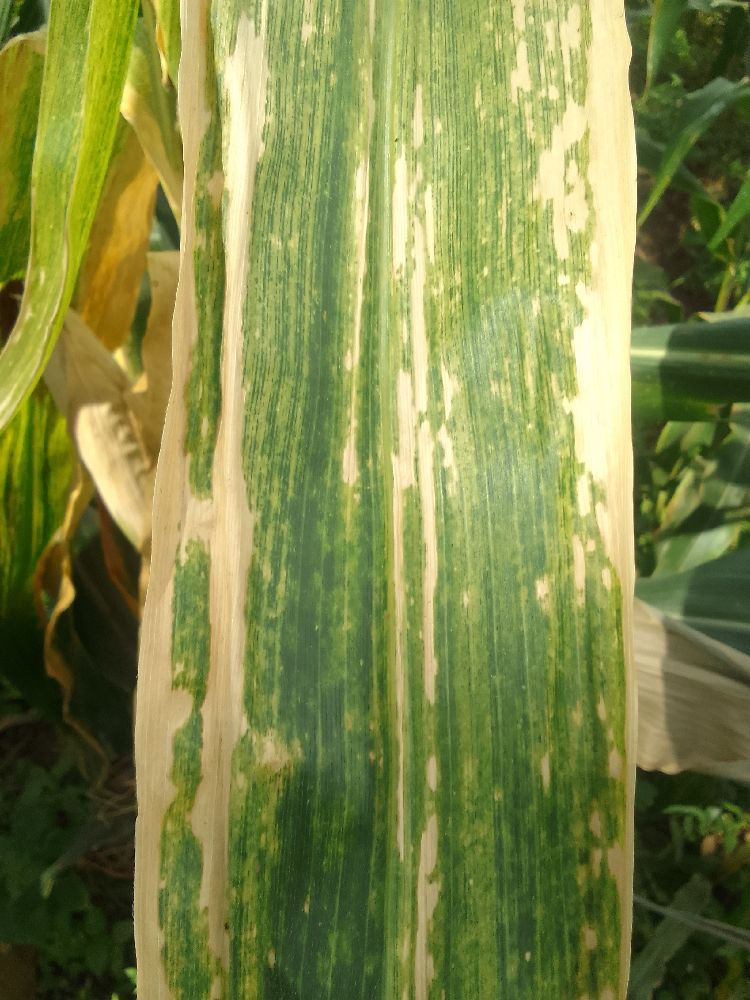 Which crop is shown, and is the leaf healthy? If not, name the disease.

maize, maize lethal necrosis
